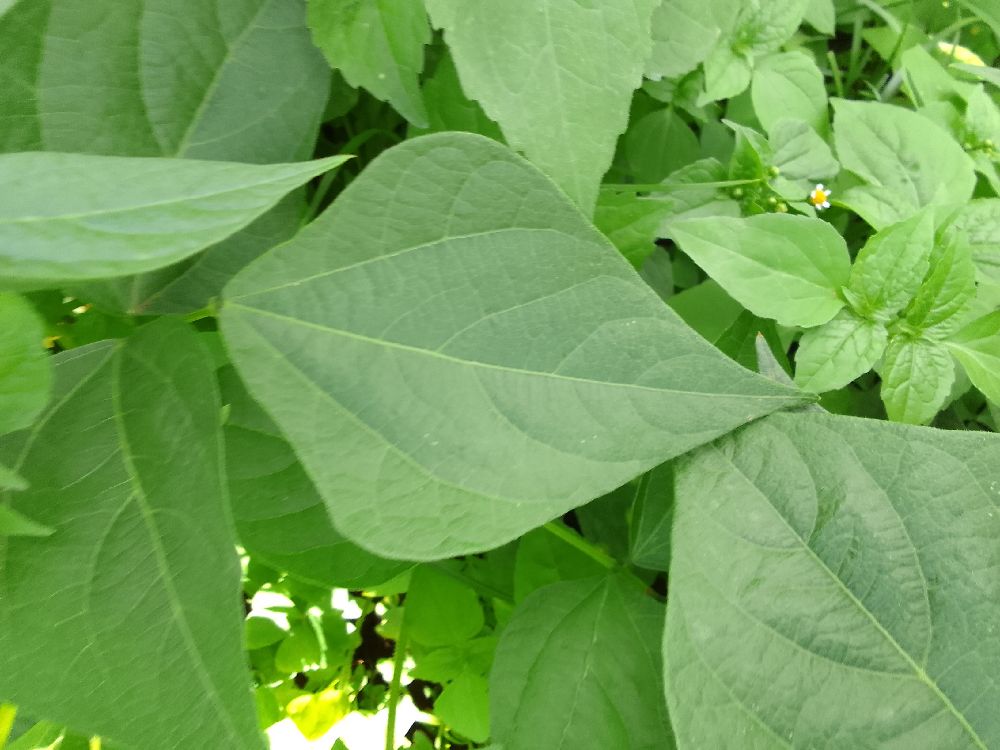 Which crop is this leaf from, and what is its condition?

common bean, healthy
